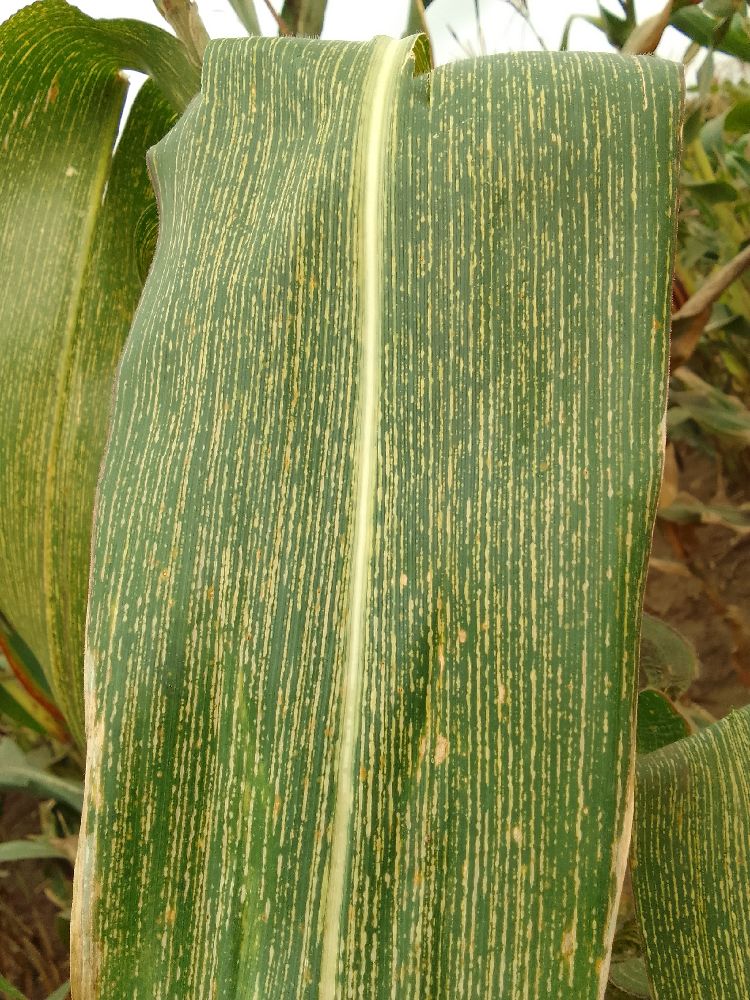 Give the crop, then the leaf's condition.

maize, maize streak virus
